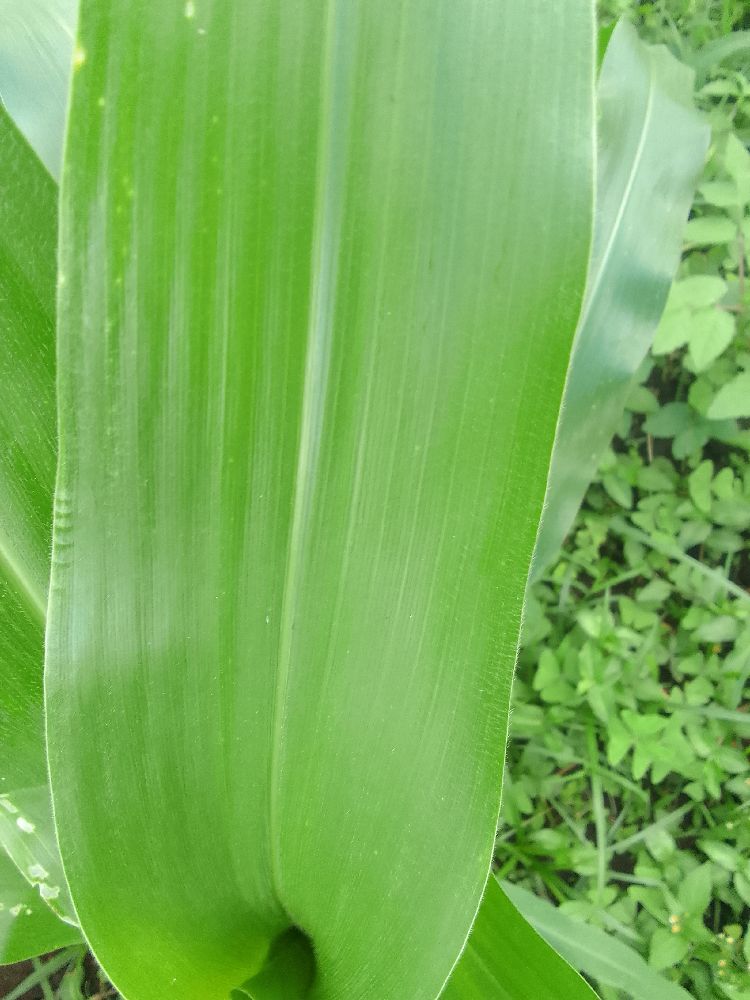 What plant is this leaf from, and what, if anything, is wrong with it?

maize, healthy
